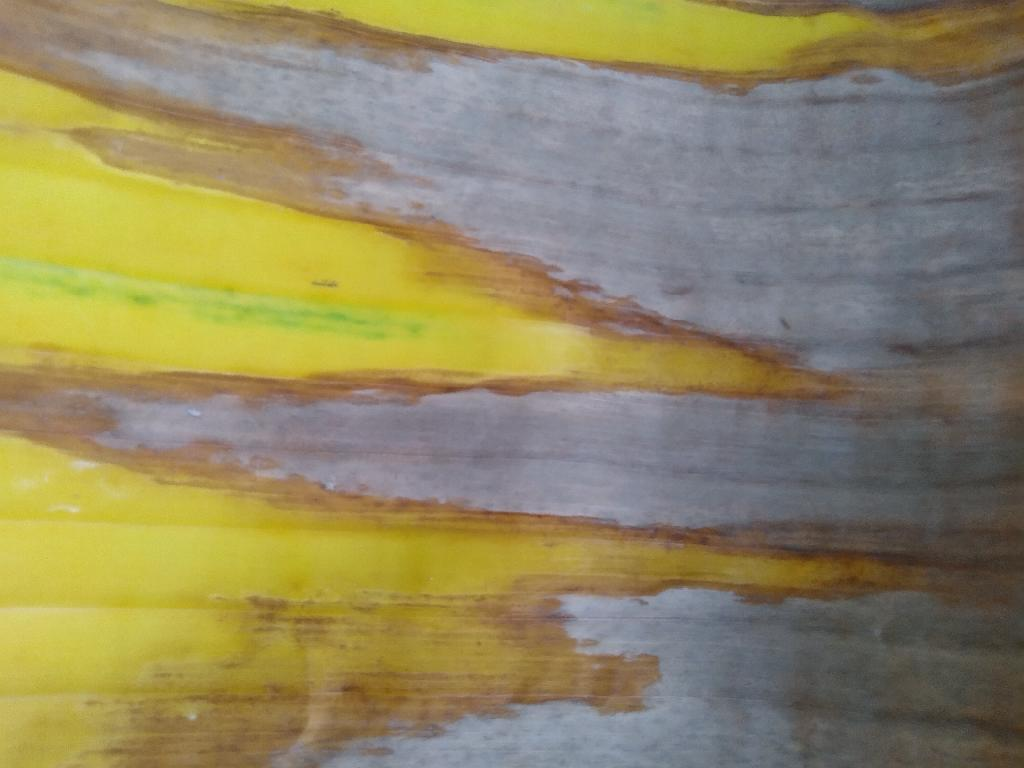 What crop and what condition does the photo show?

banana, fusarium wilt race 1
